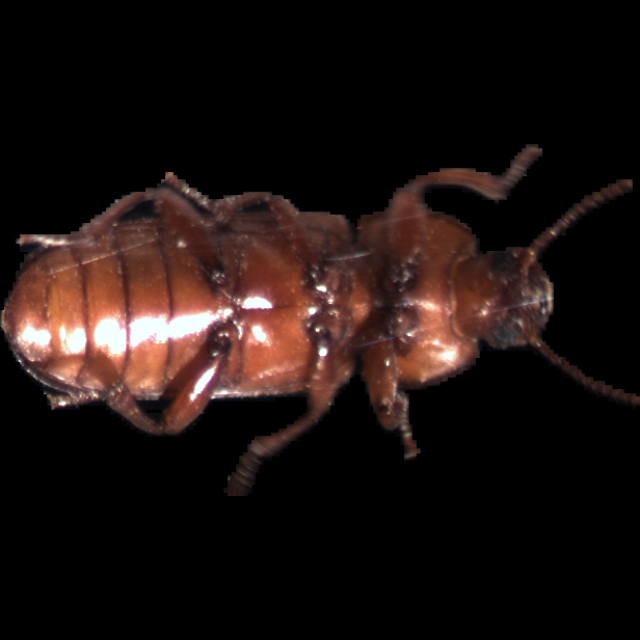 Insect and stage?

mealworm beetle
